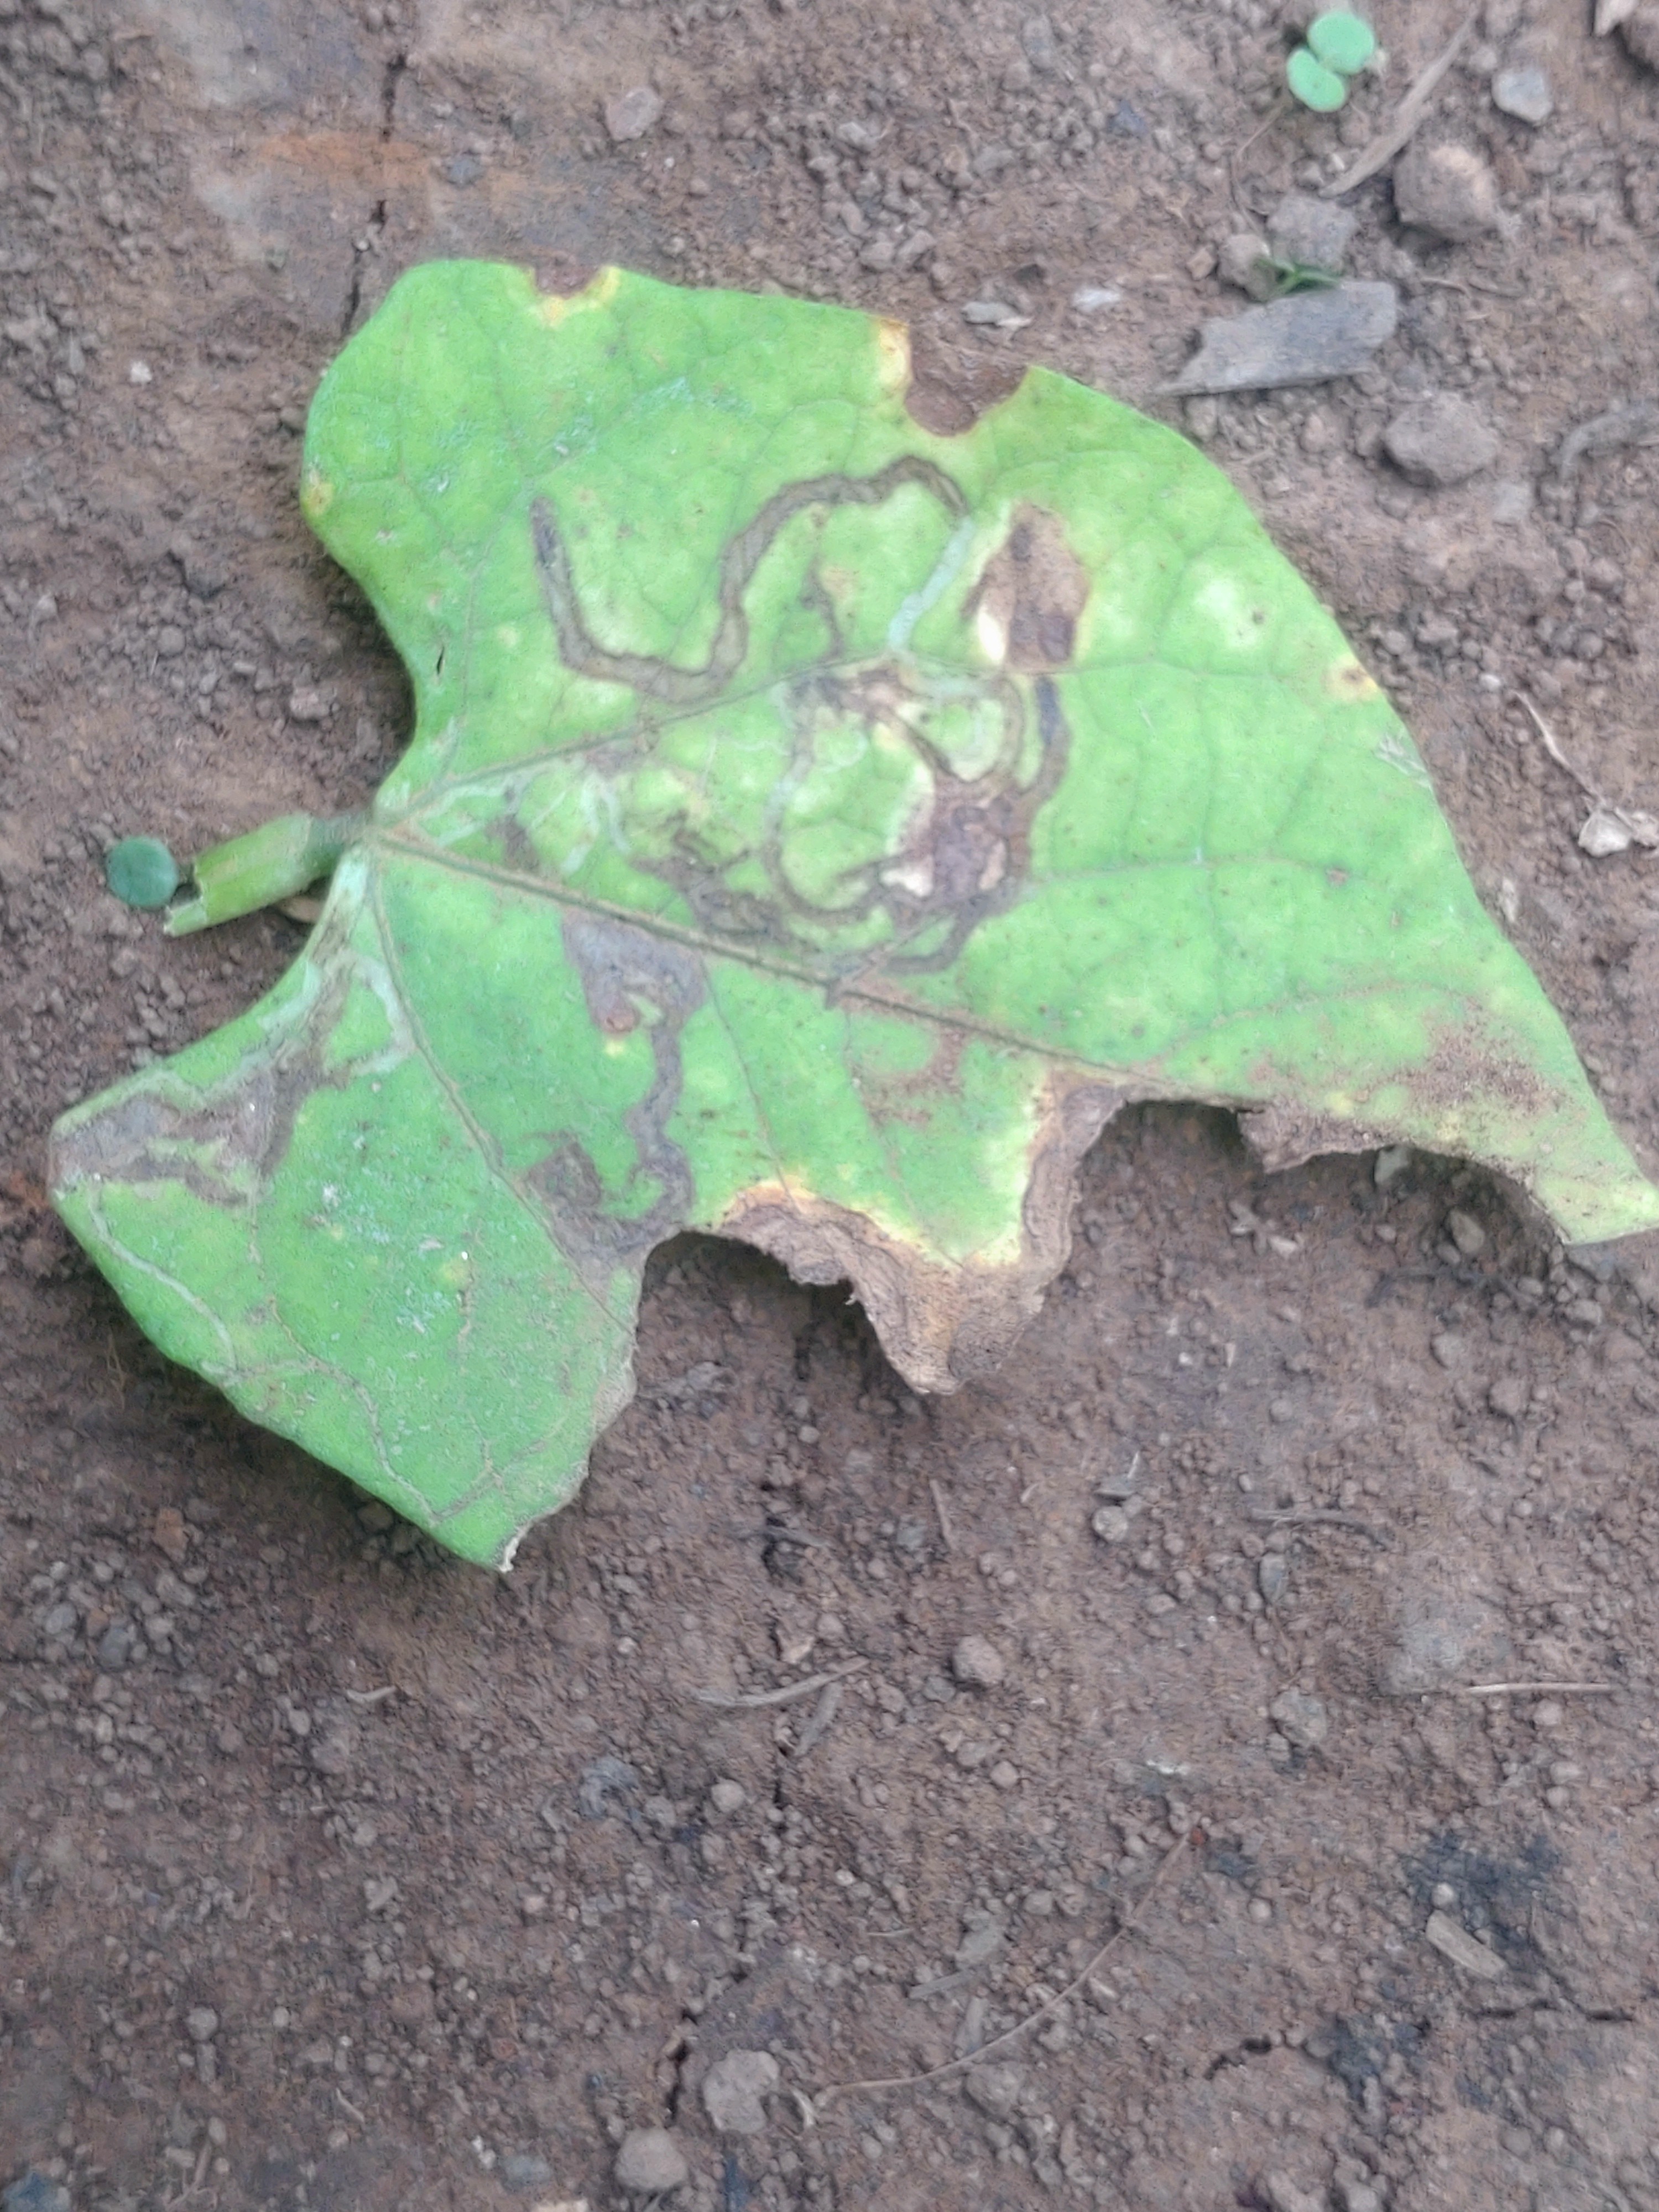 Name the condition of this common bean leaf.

anthracnose
